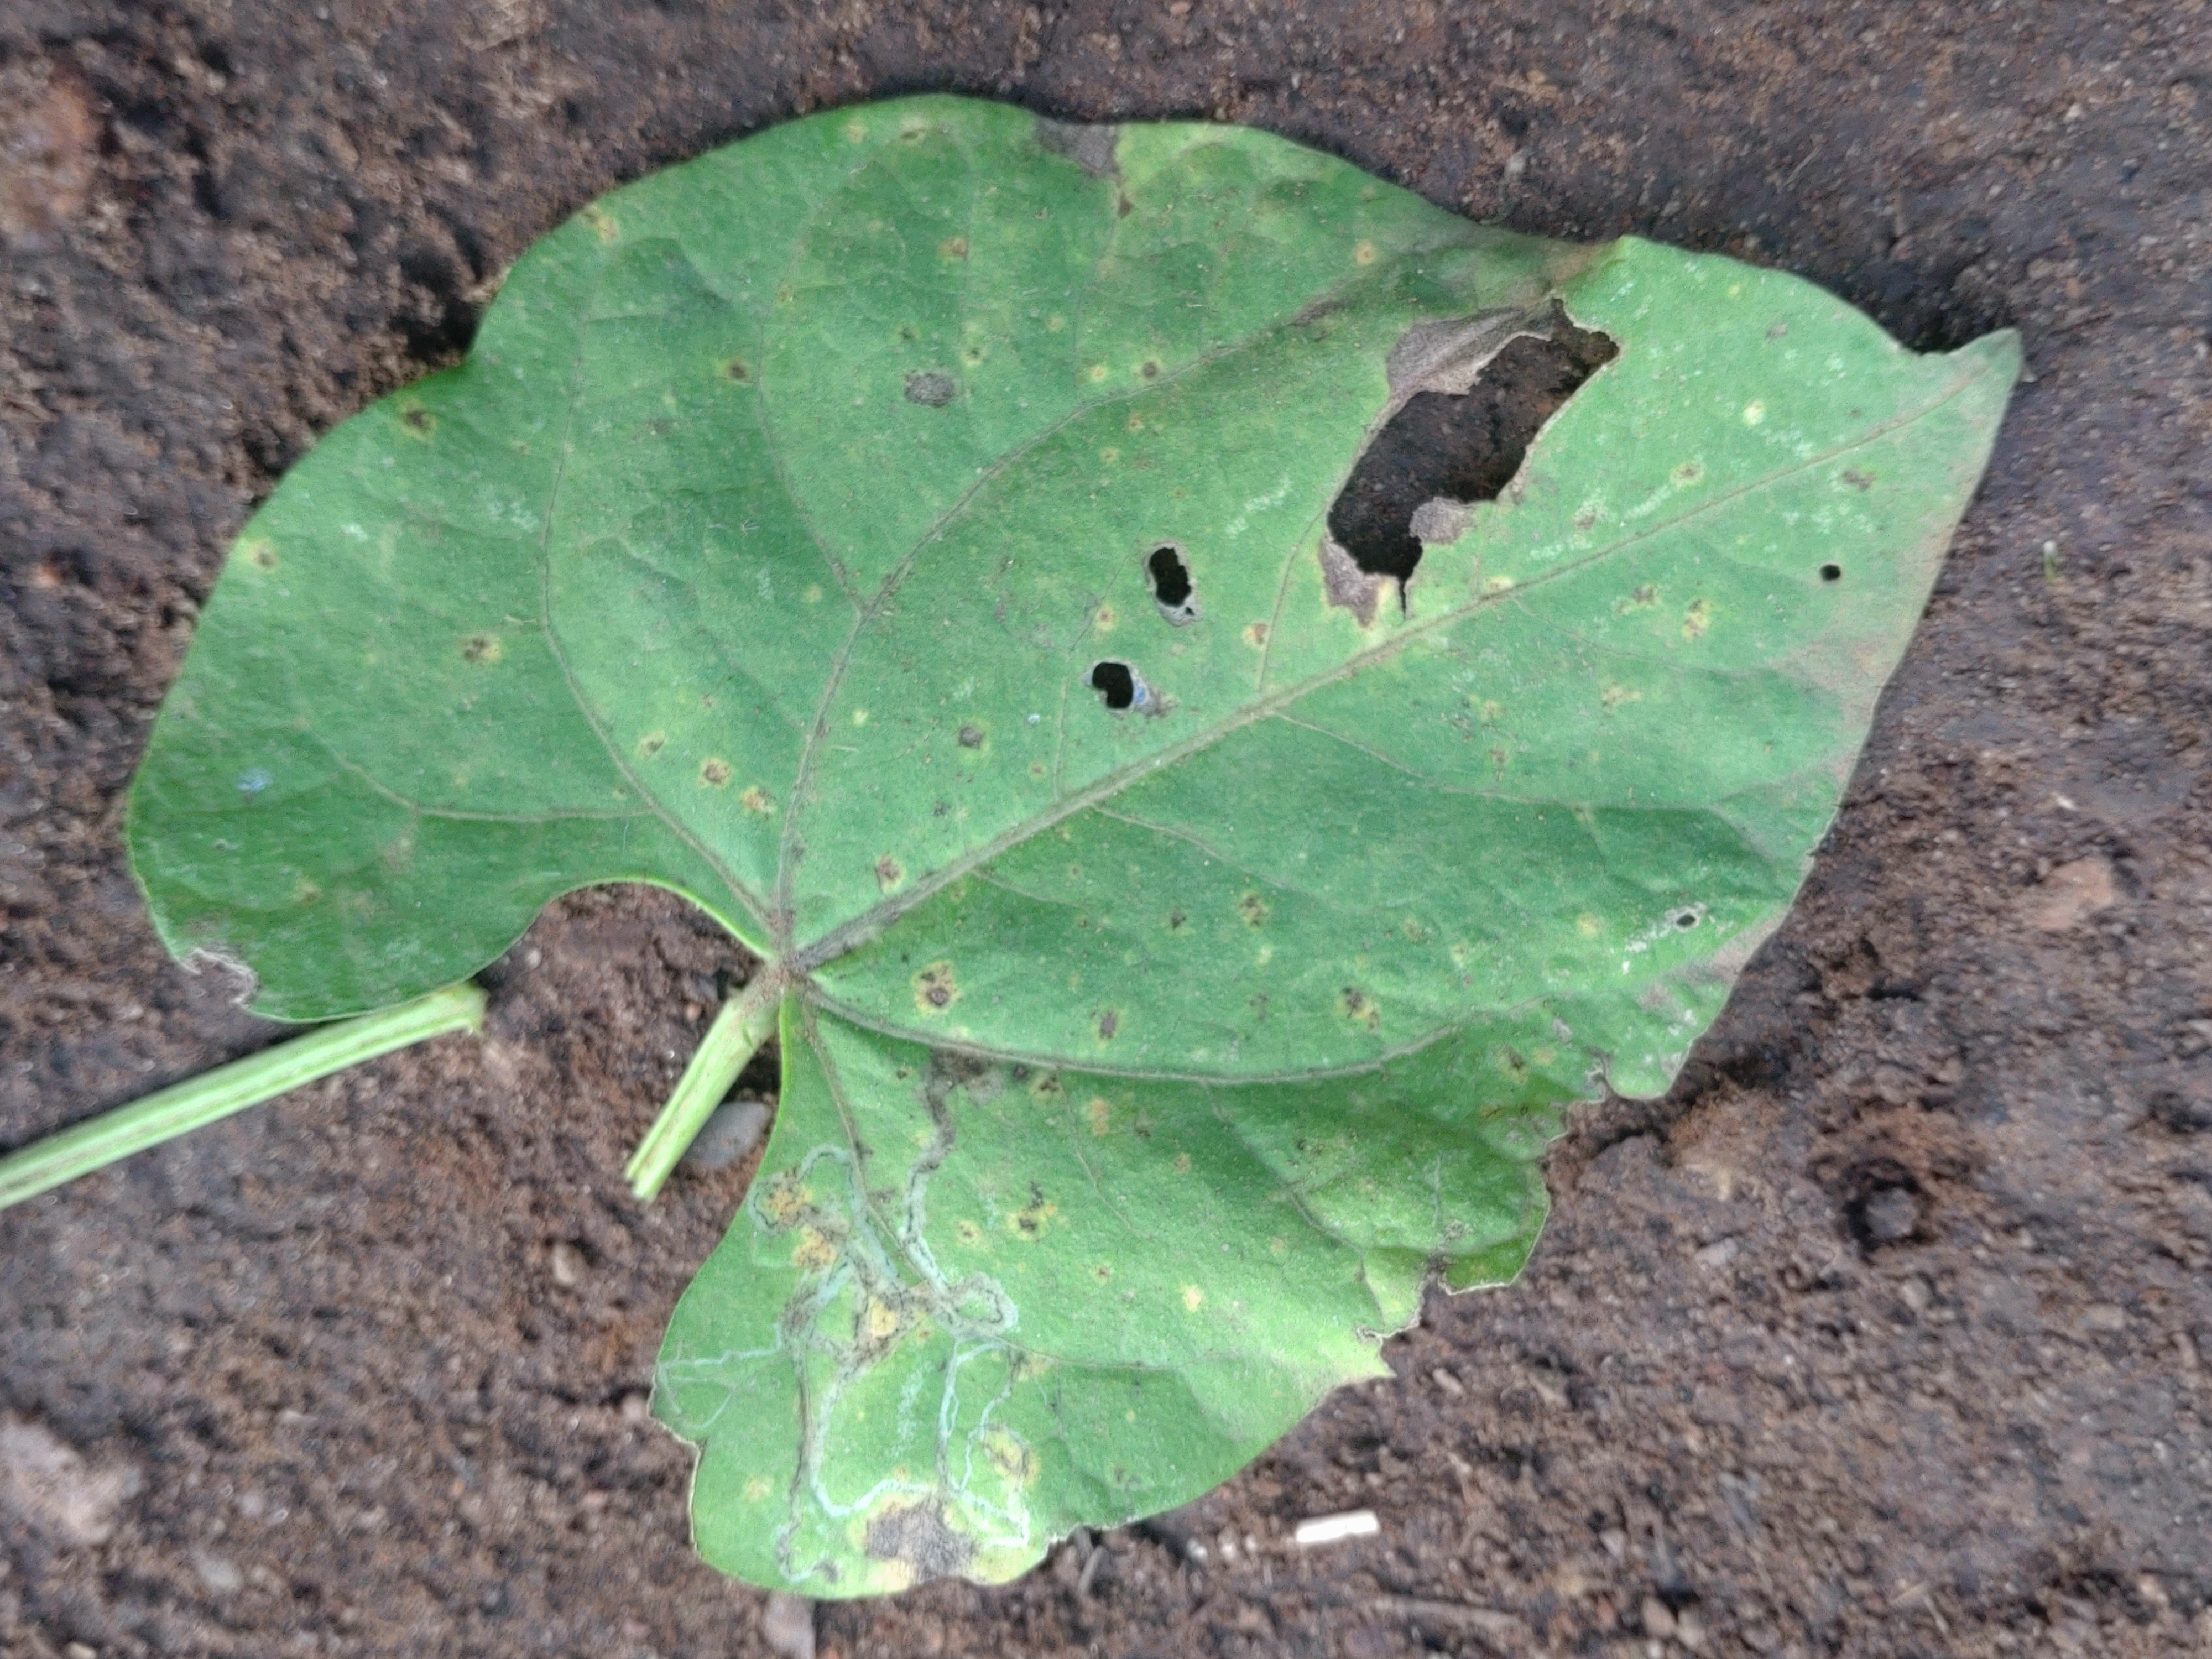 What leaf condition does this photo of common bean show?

anthracnose
